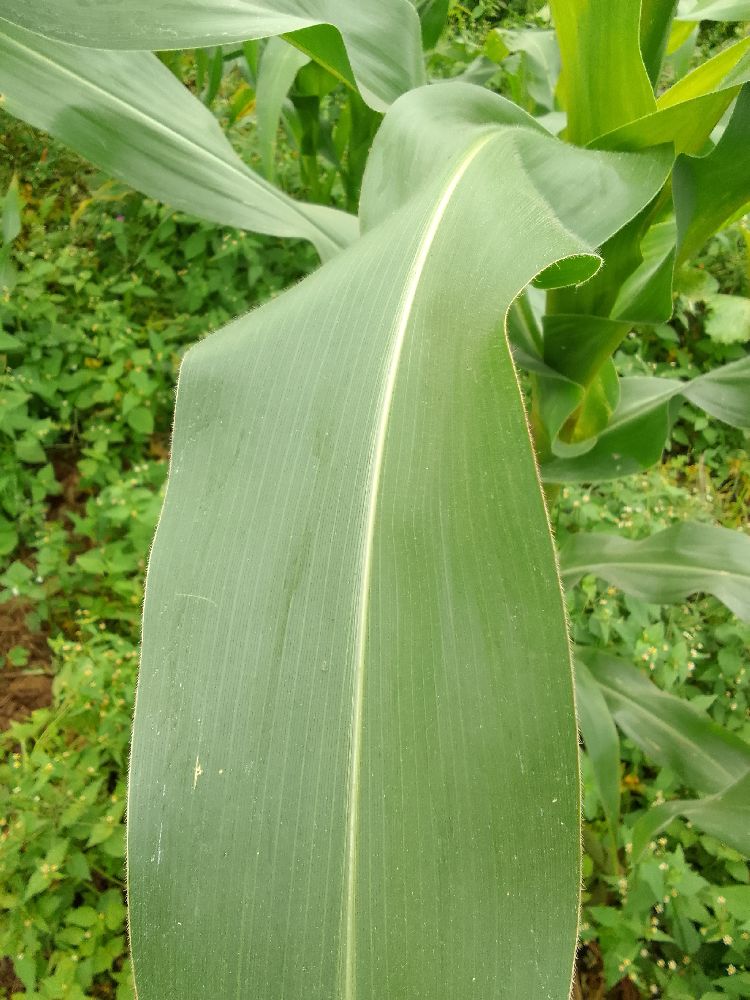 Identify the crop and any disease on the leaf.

maize, healthy
